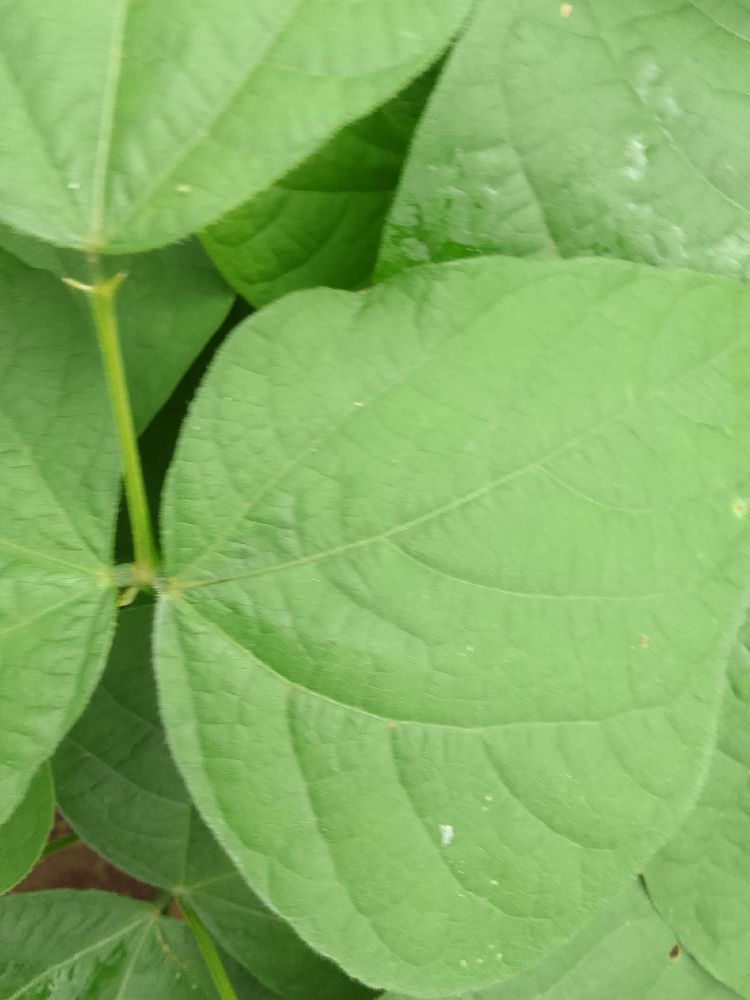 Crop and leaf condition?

common bean, healthy
